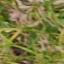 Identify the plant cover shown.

grass
